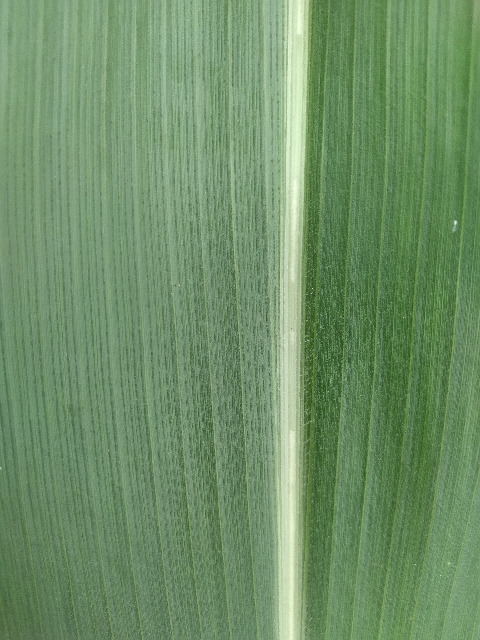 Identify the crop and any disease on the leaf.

maize, healthy
